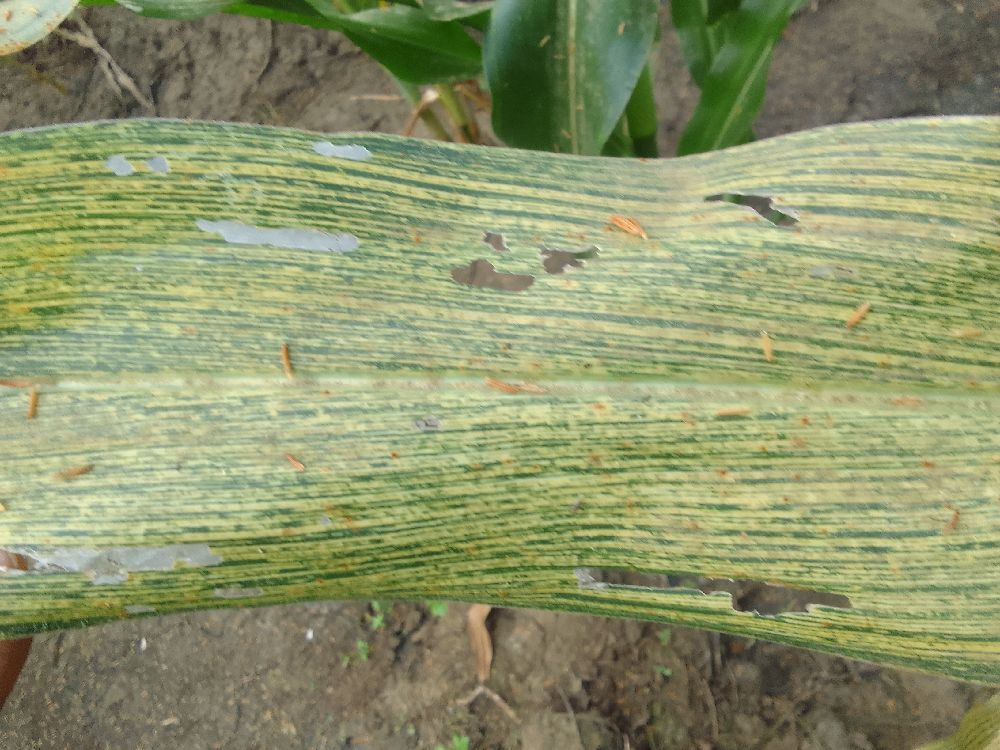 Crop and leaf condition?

maize, maize streak virus
